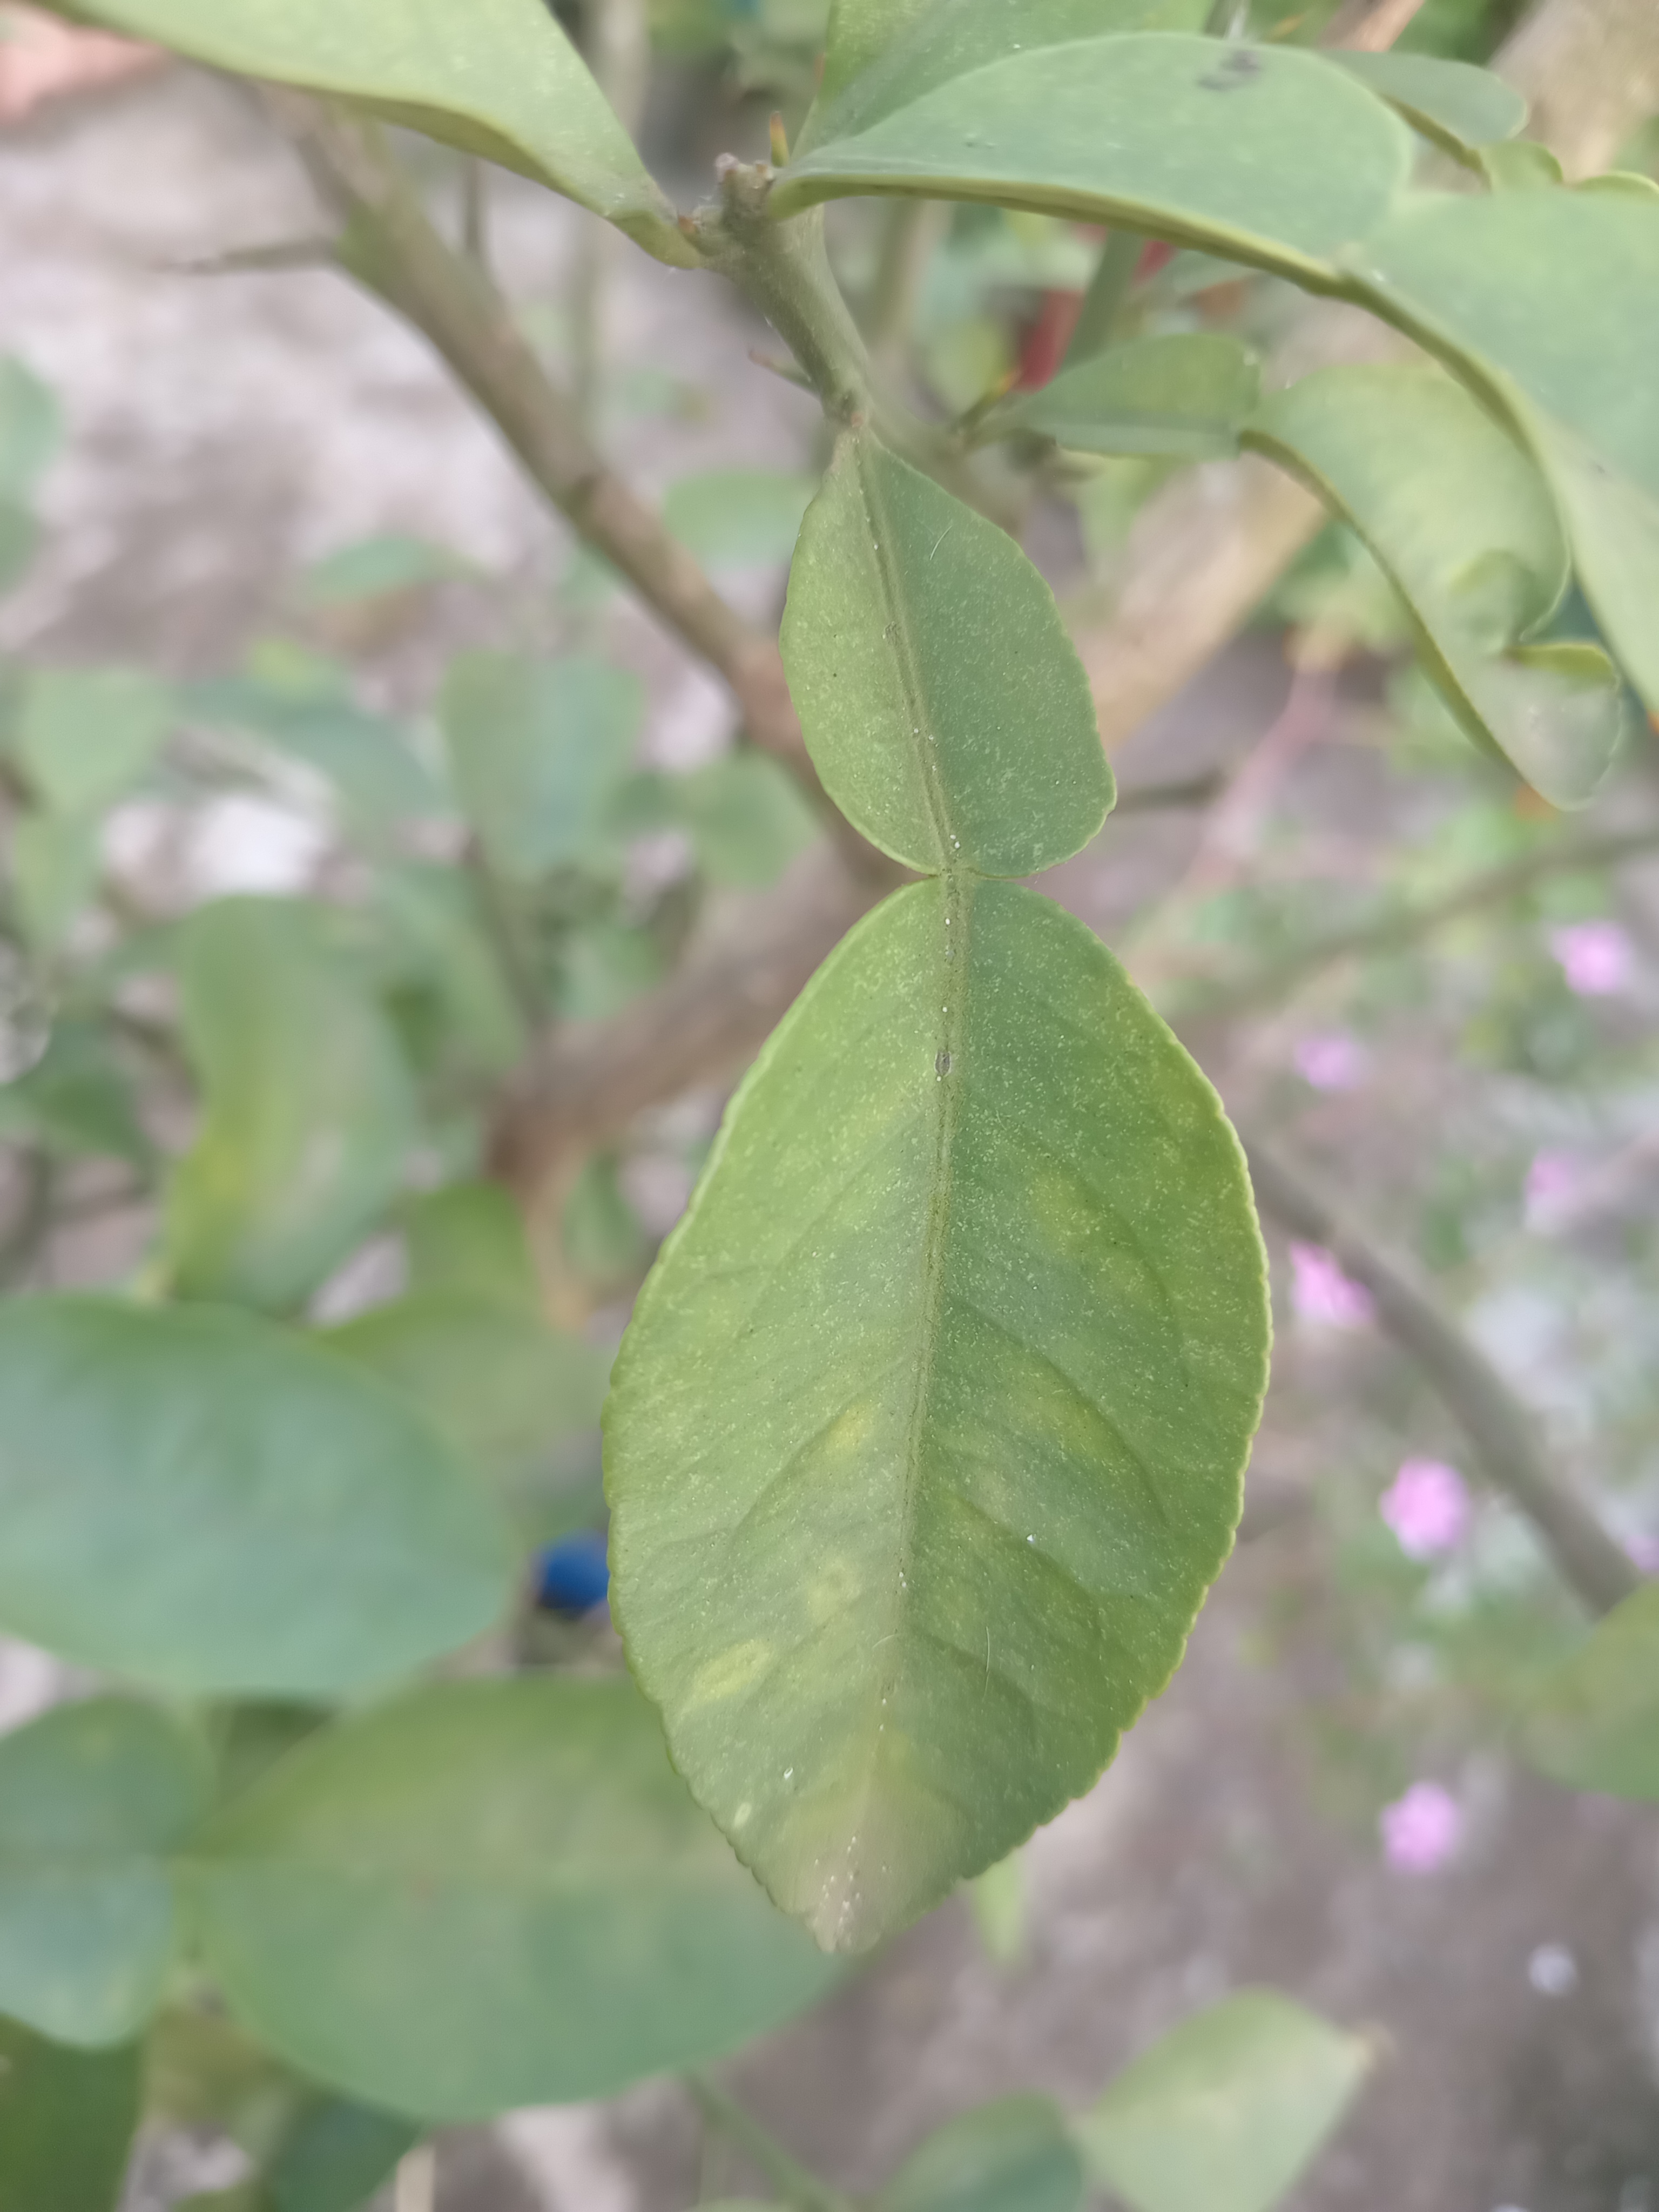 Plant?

lemon
